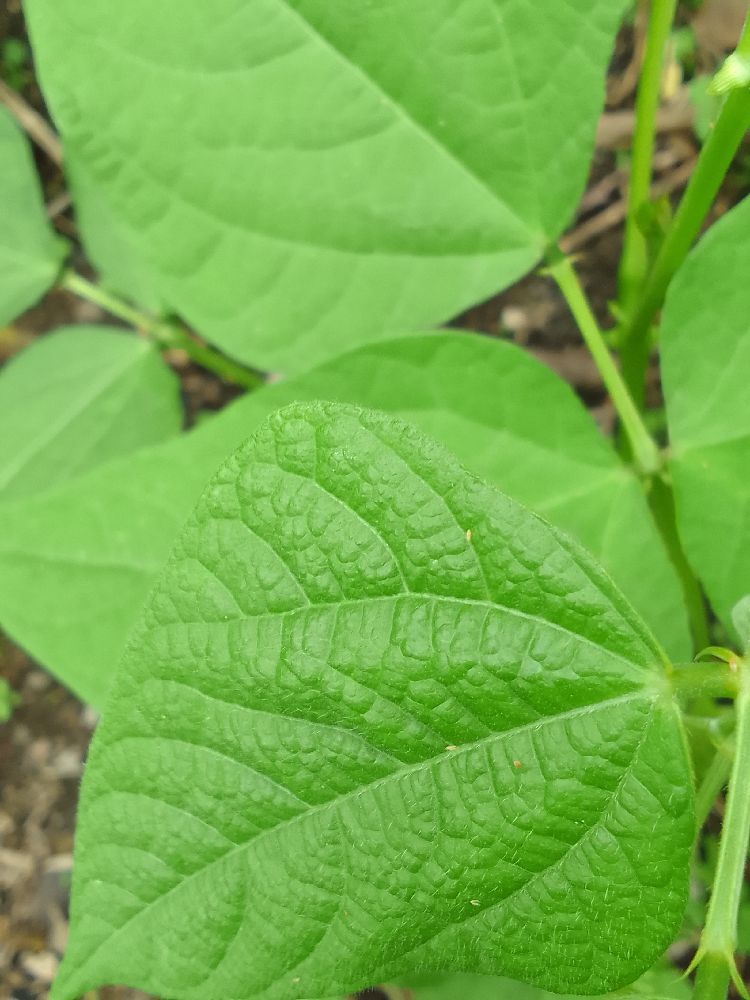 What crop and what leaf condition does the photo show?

common bean, healthy
